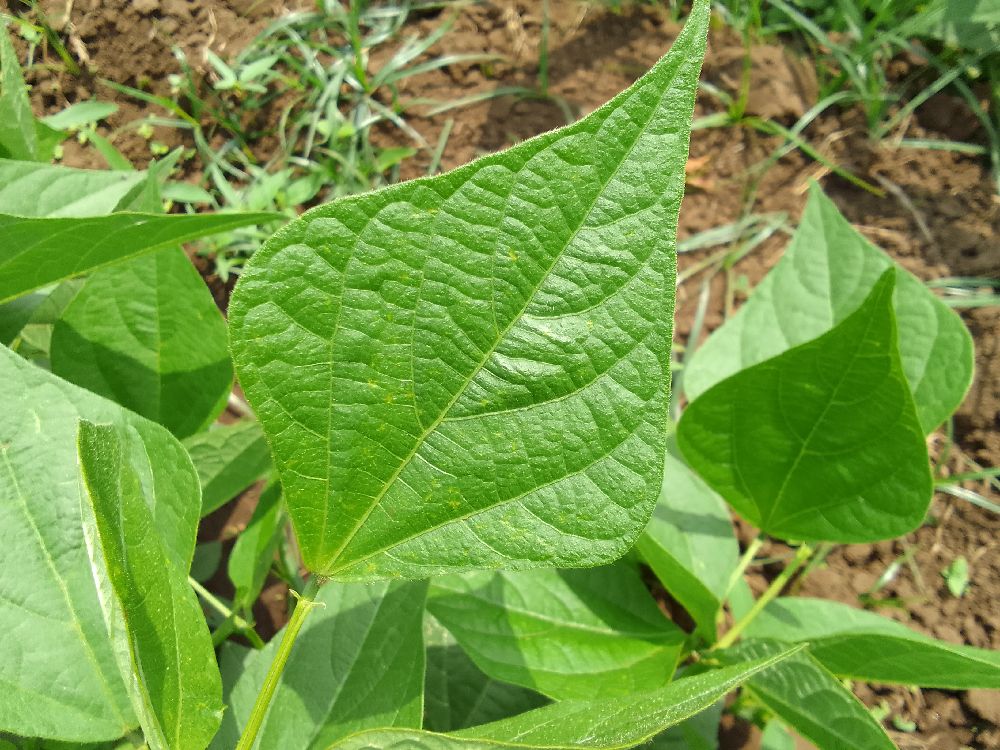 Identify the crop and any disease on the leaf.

common bean, healthy
